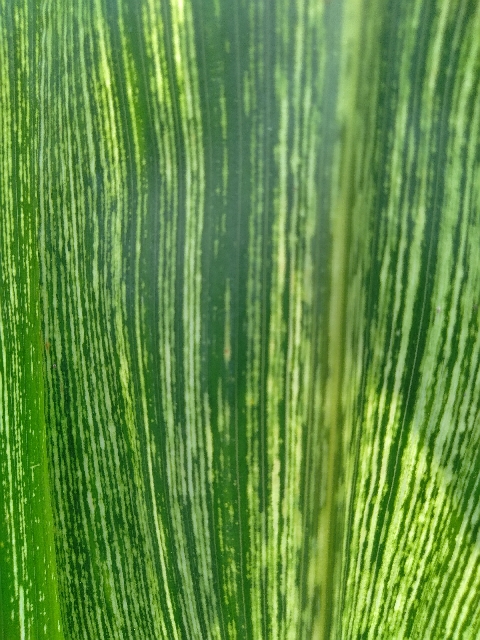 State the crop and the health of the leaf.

maize, maize streak virus
